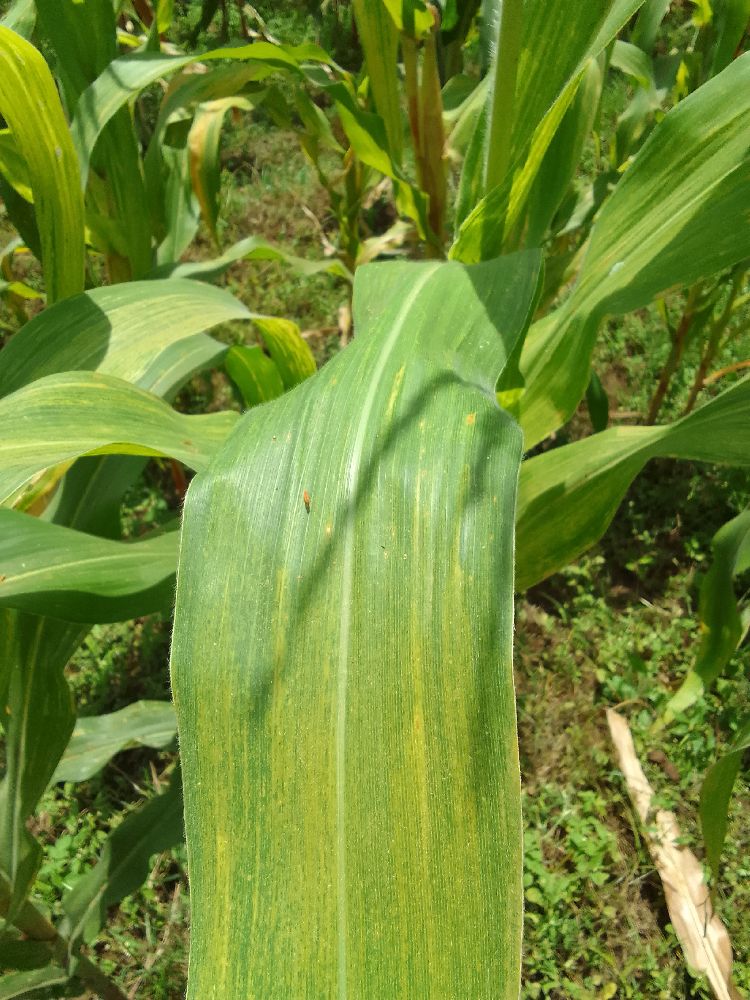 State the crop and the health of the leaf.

maize, maize lethal necrosis
